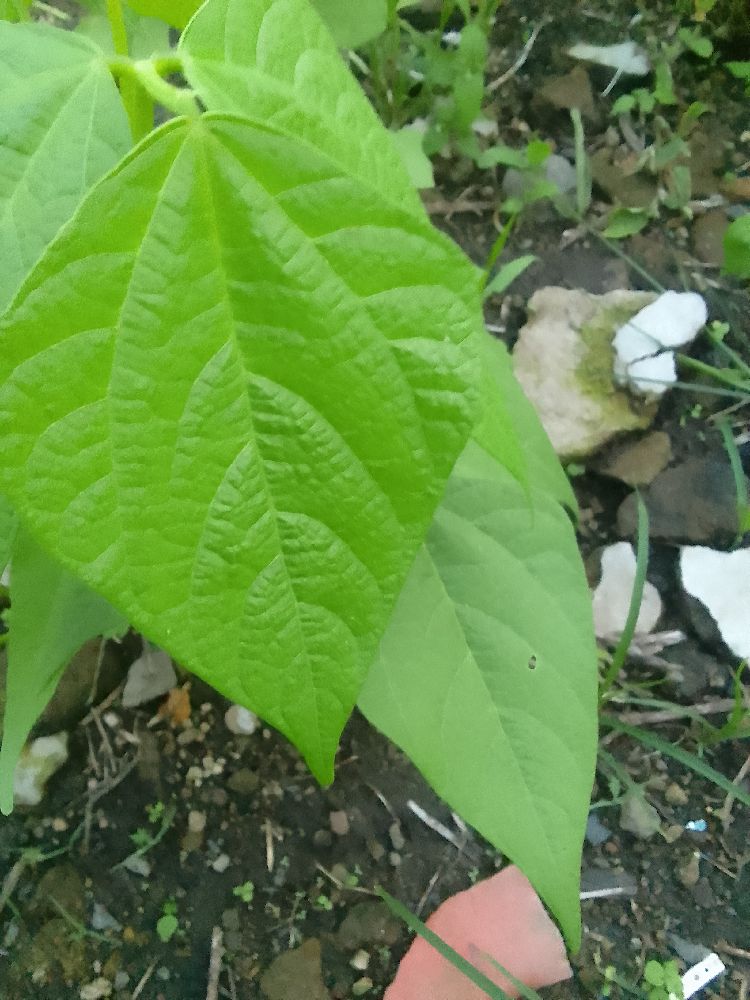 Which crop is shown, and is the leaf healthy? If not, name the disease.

common bean, healthy
